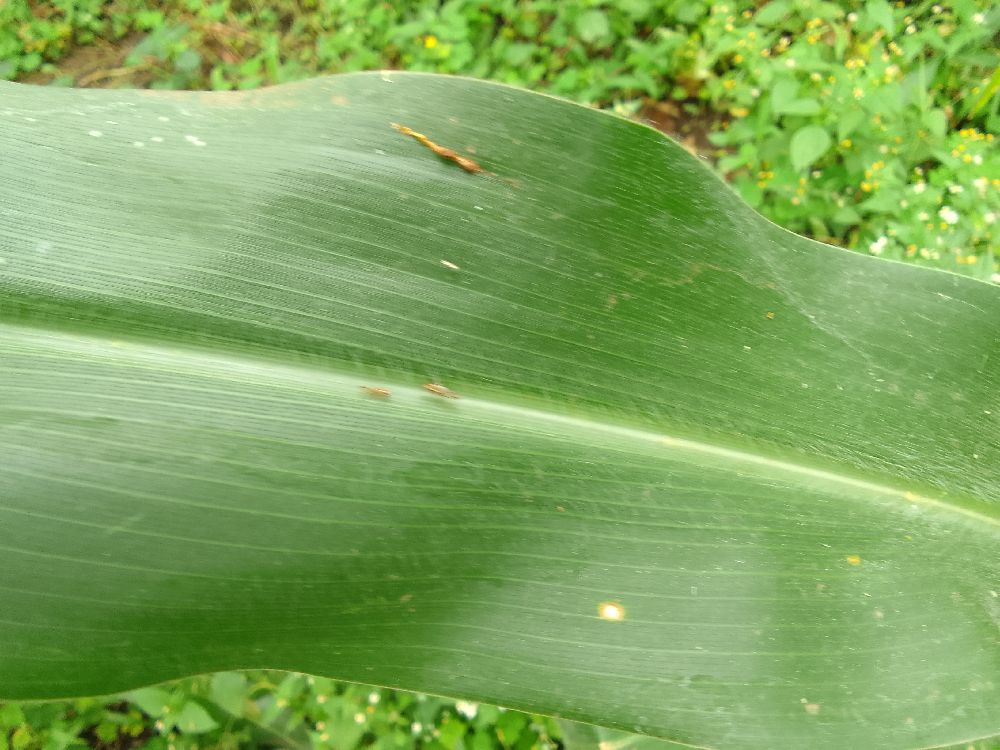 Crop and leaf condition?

maize, healthy
